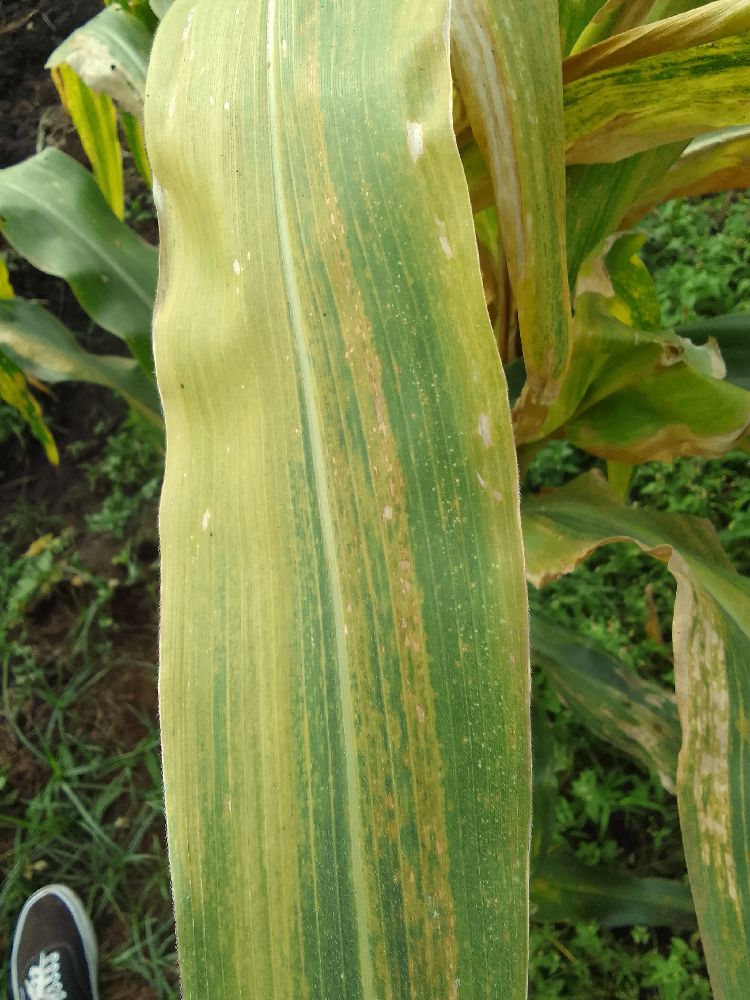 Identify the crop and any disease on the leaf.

maize, maize lethal necrosis
